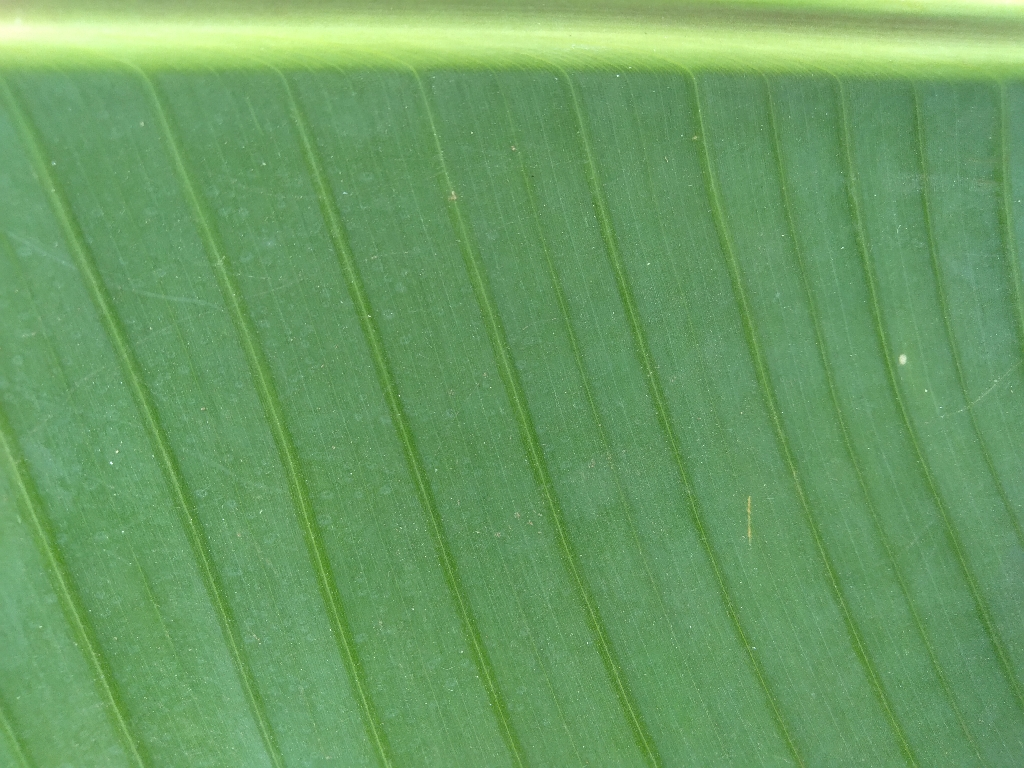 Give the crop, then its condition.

banana, healthy
